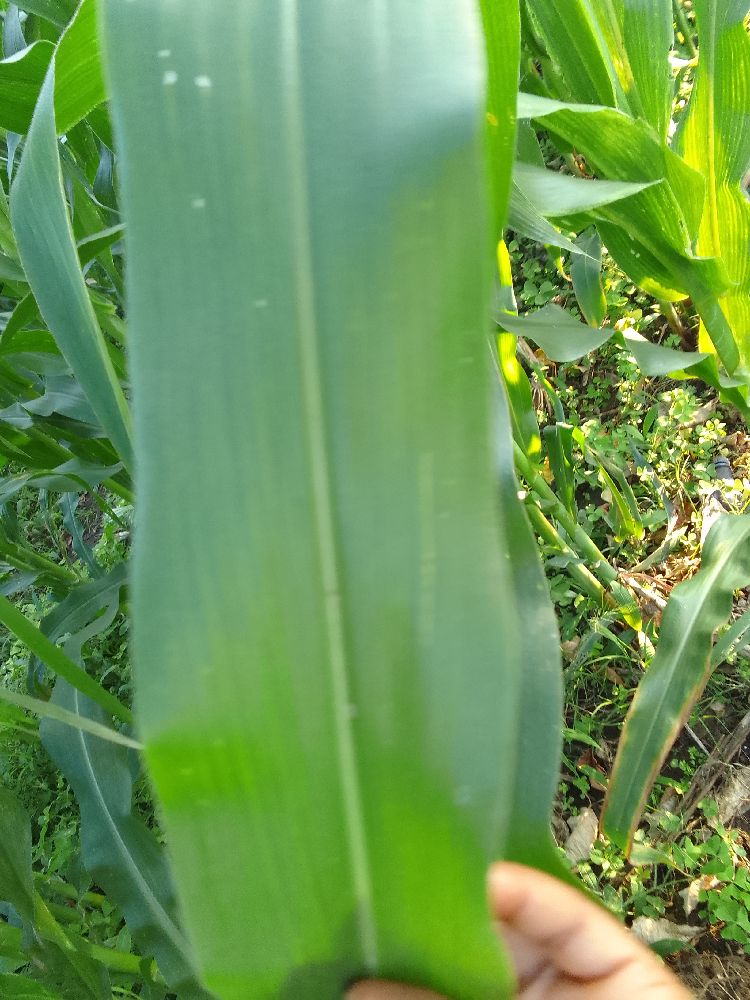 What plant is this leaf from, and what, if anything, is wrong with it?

maize, healthy
